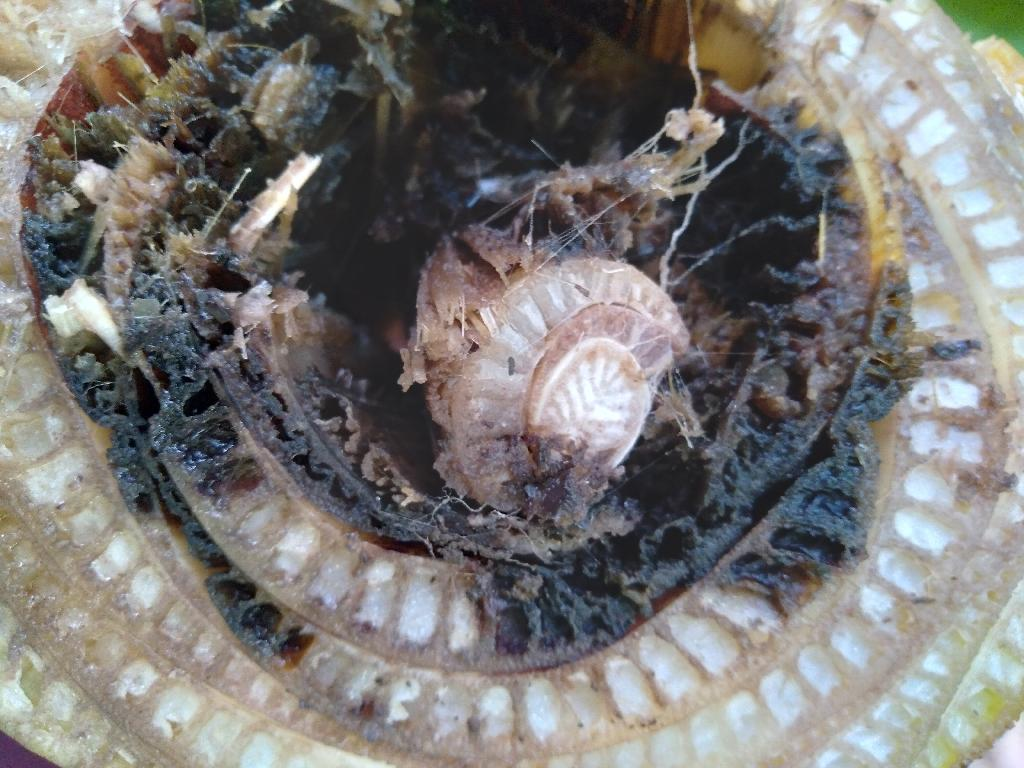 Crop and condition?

banana, fusarium wilt race 1
